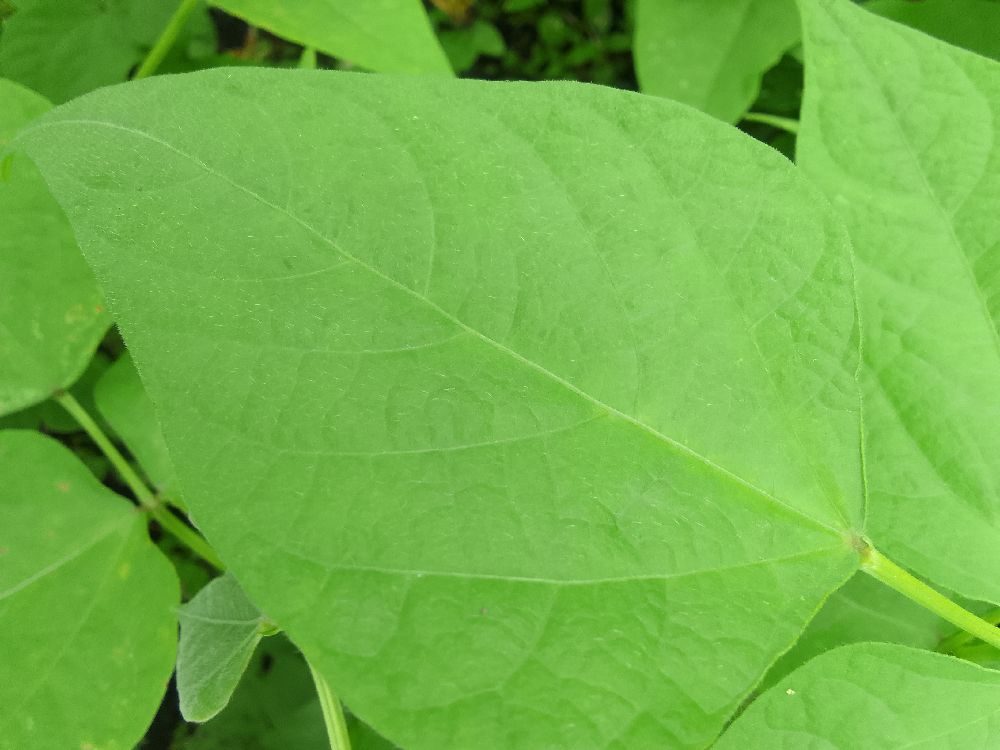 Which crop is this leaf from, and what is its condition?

common bean, healthy
